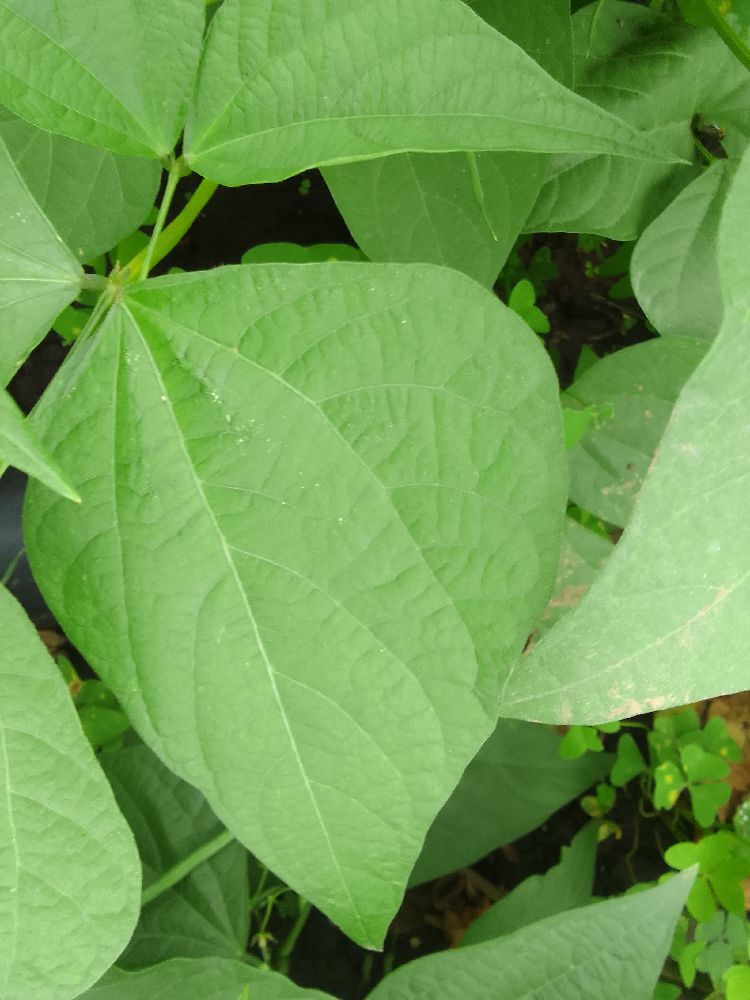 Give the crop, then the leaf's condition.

common bean, healthy
